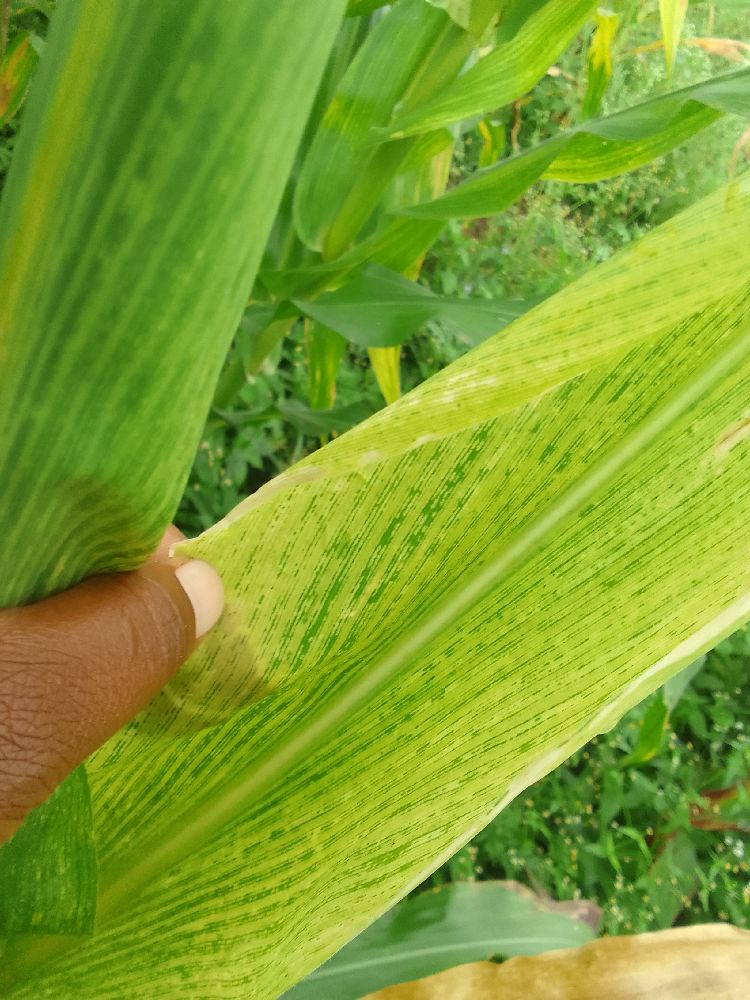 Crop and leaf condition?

maize, maize lethal necrosis
